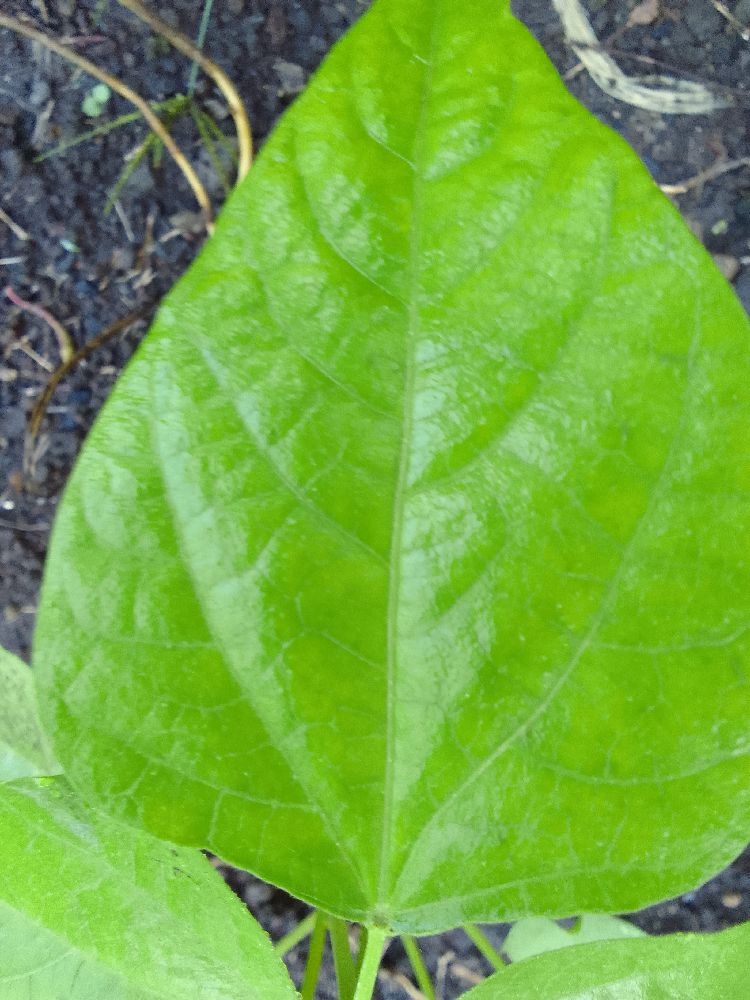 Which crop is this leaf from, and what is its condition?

common bean, healthy
